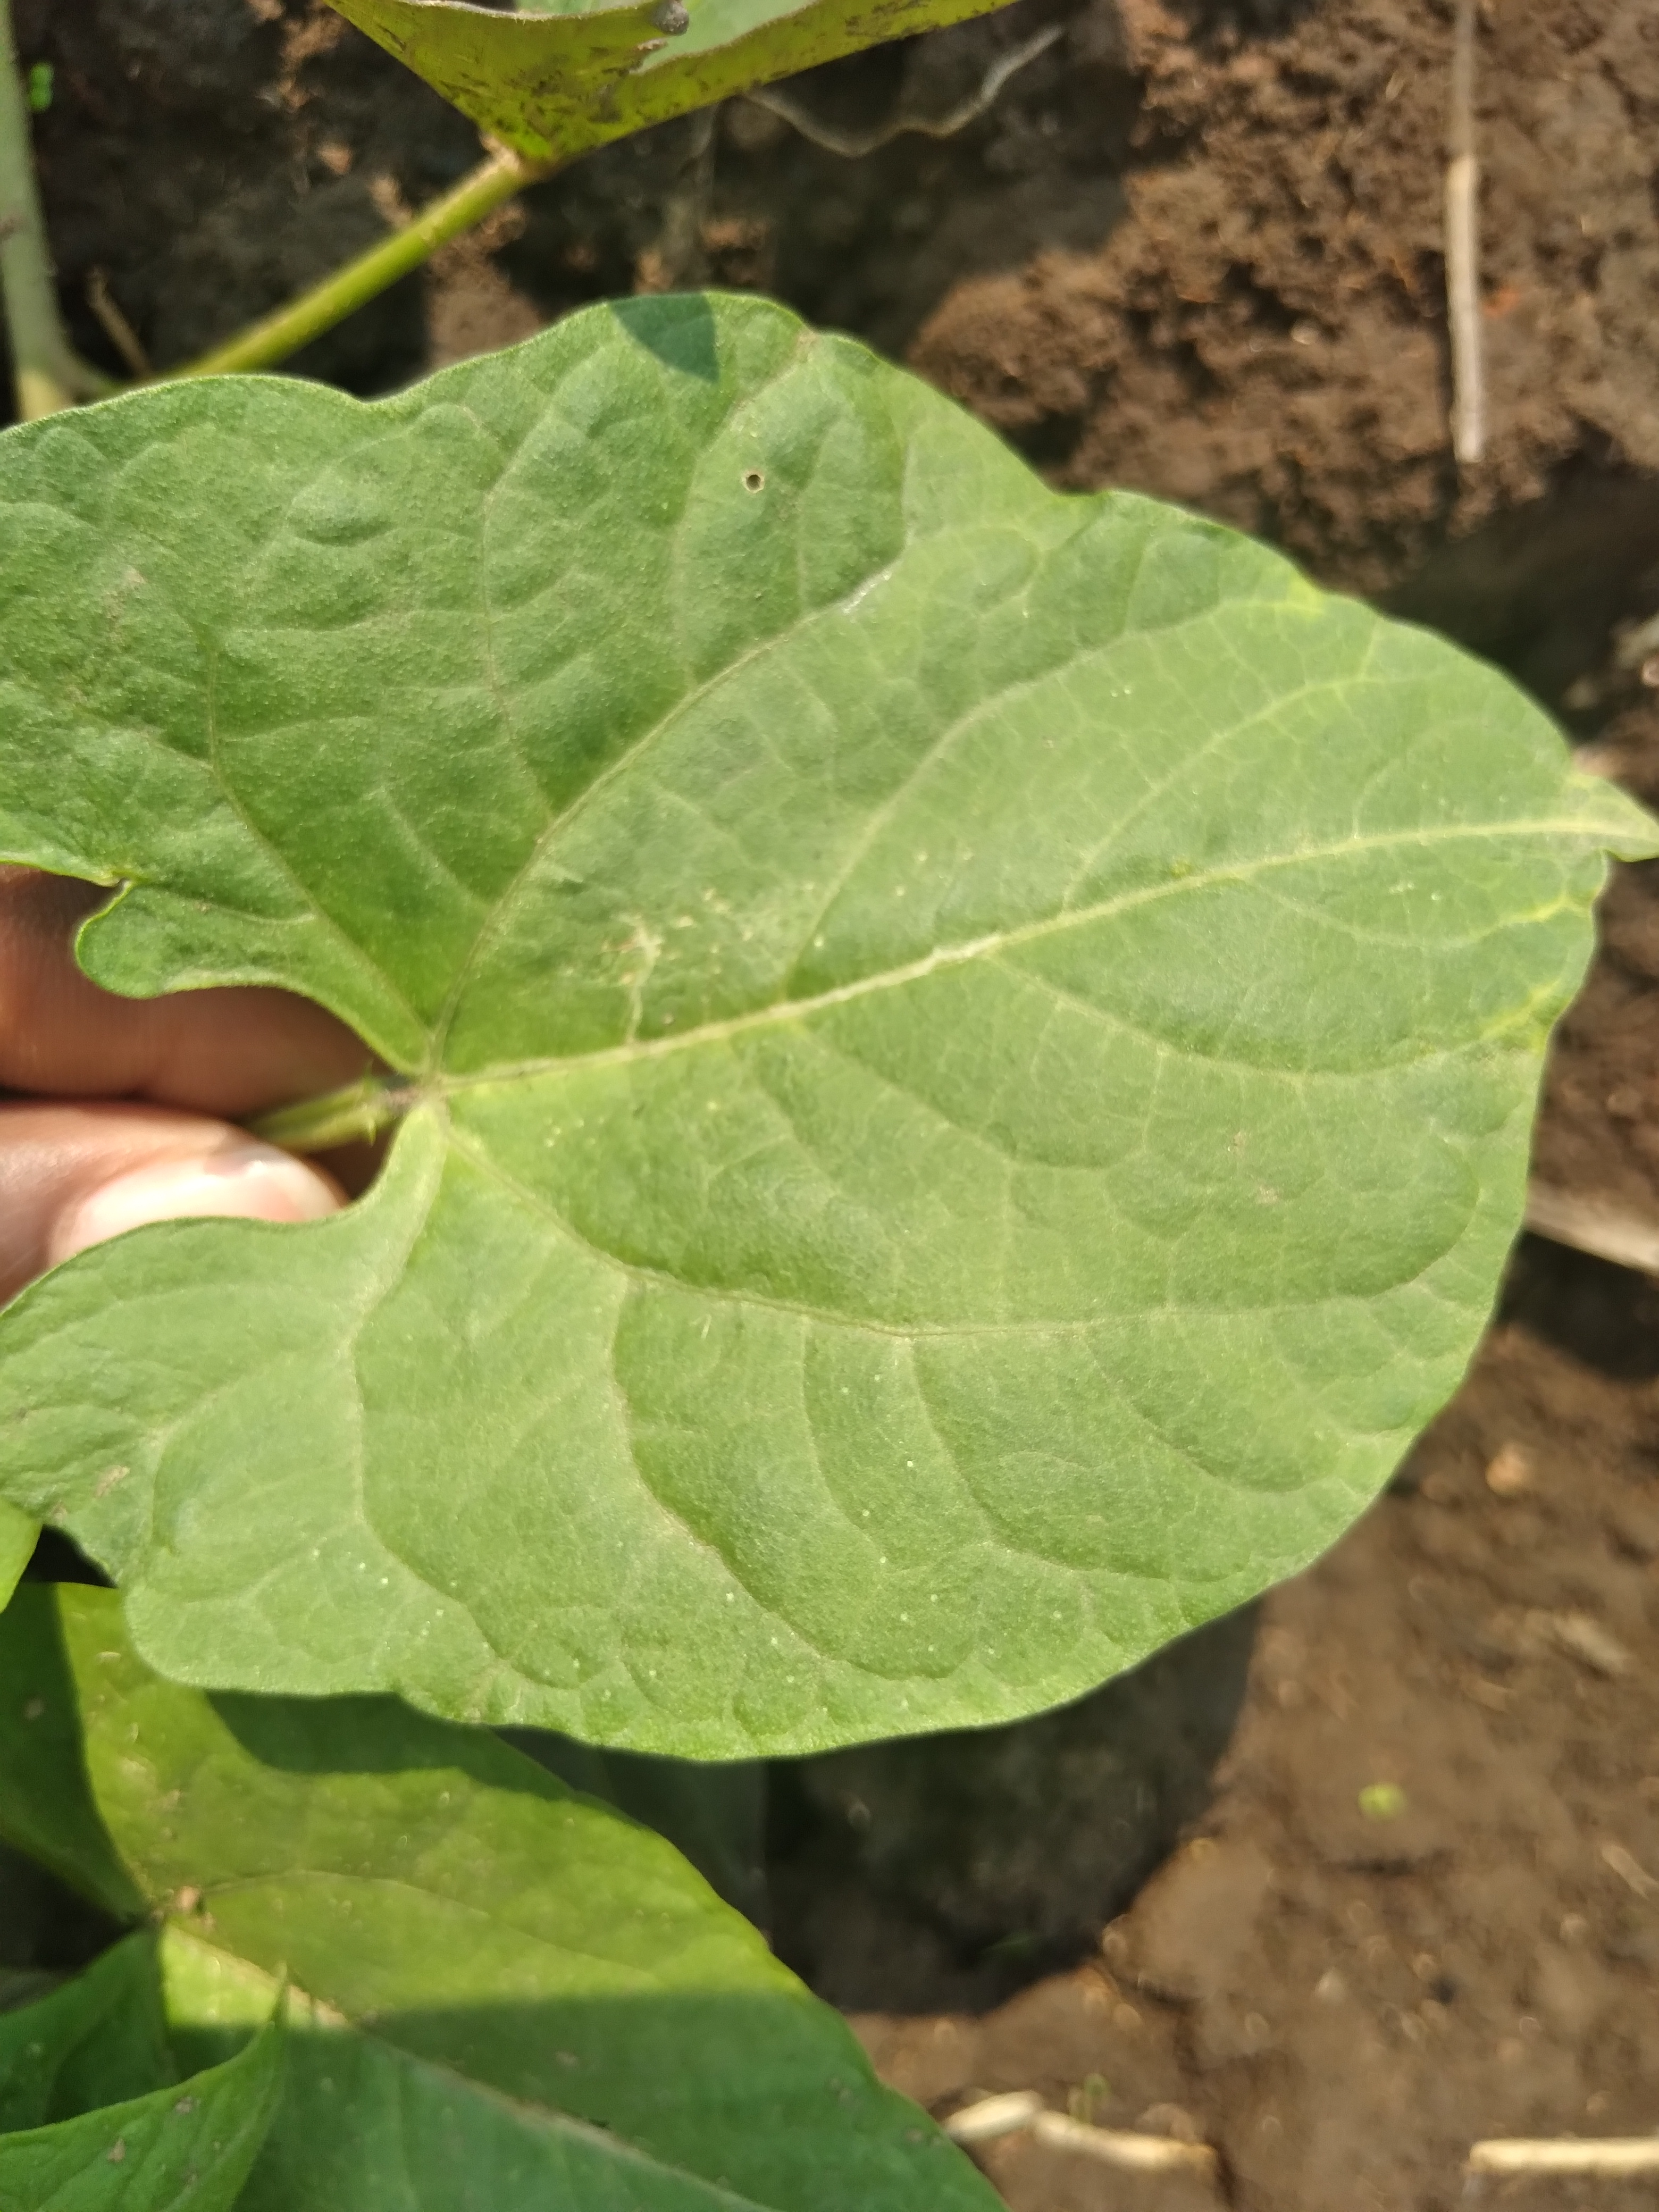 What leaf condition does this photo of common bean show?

healthy
